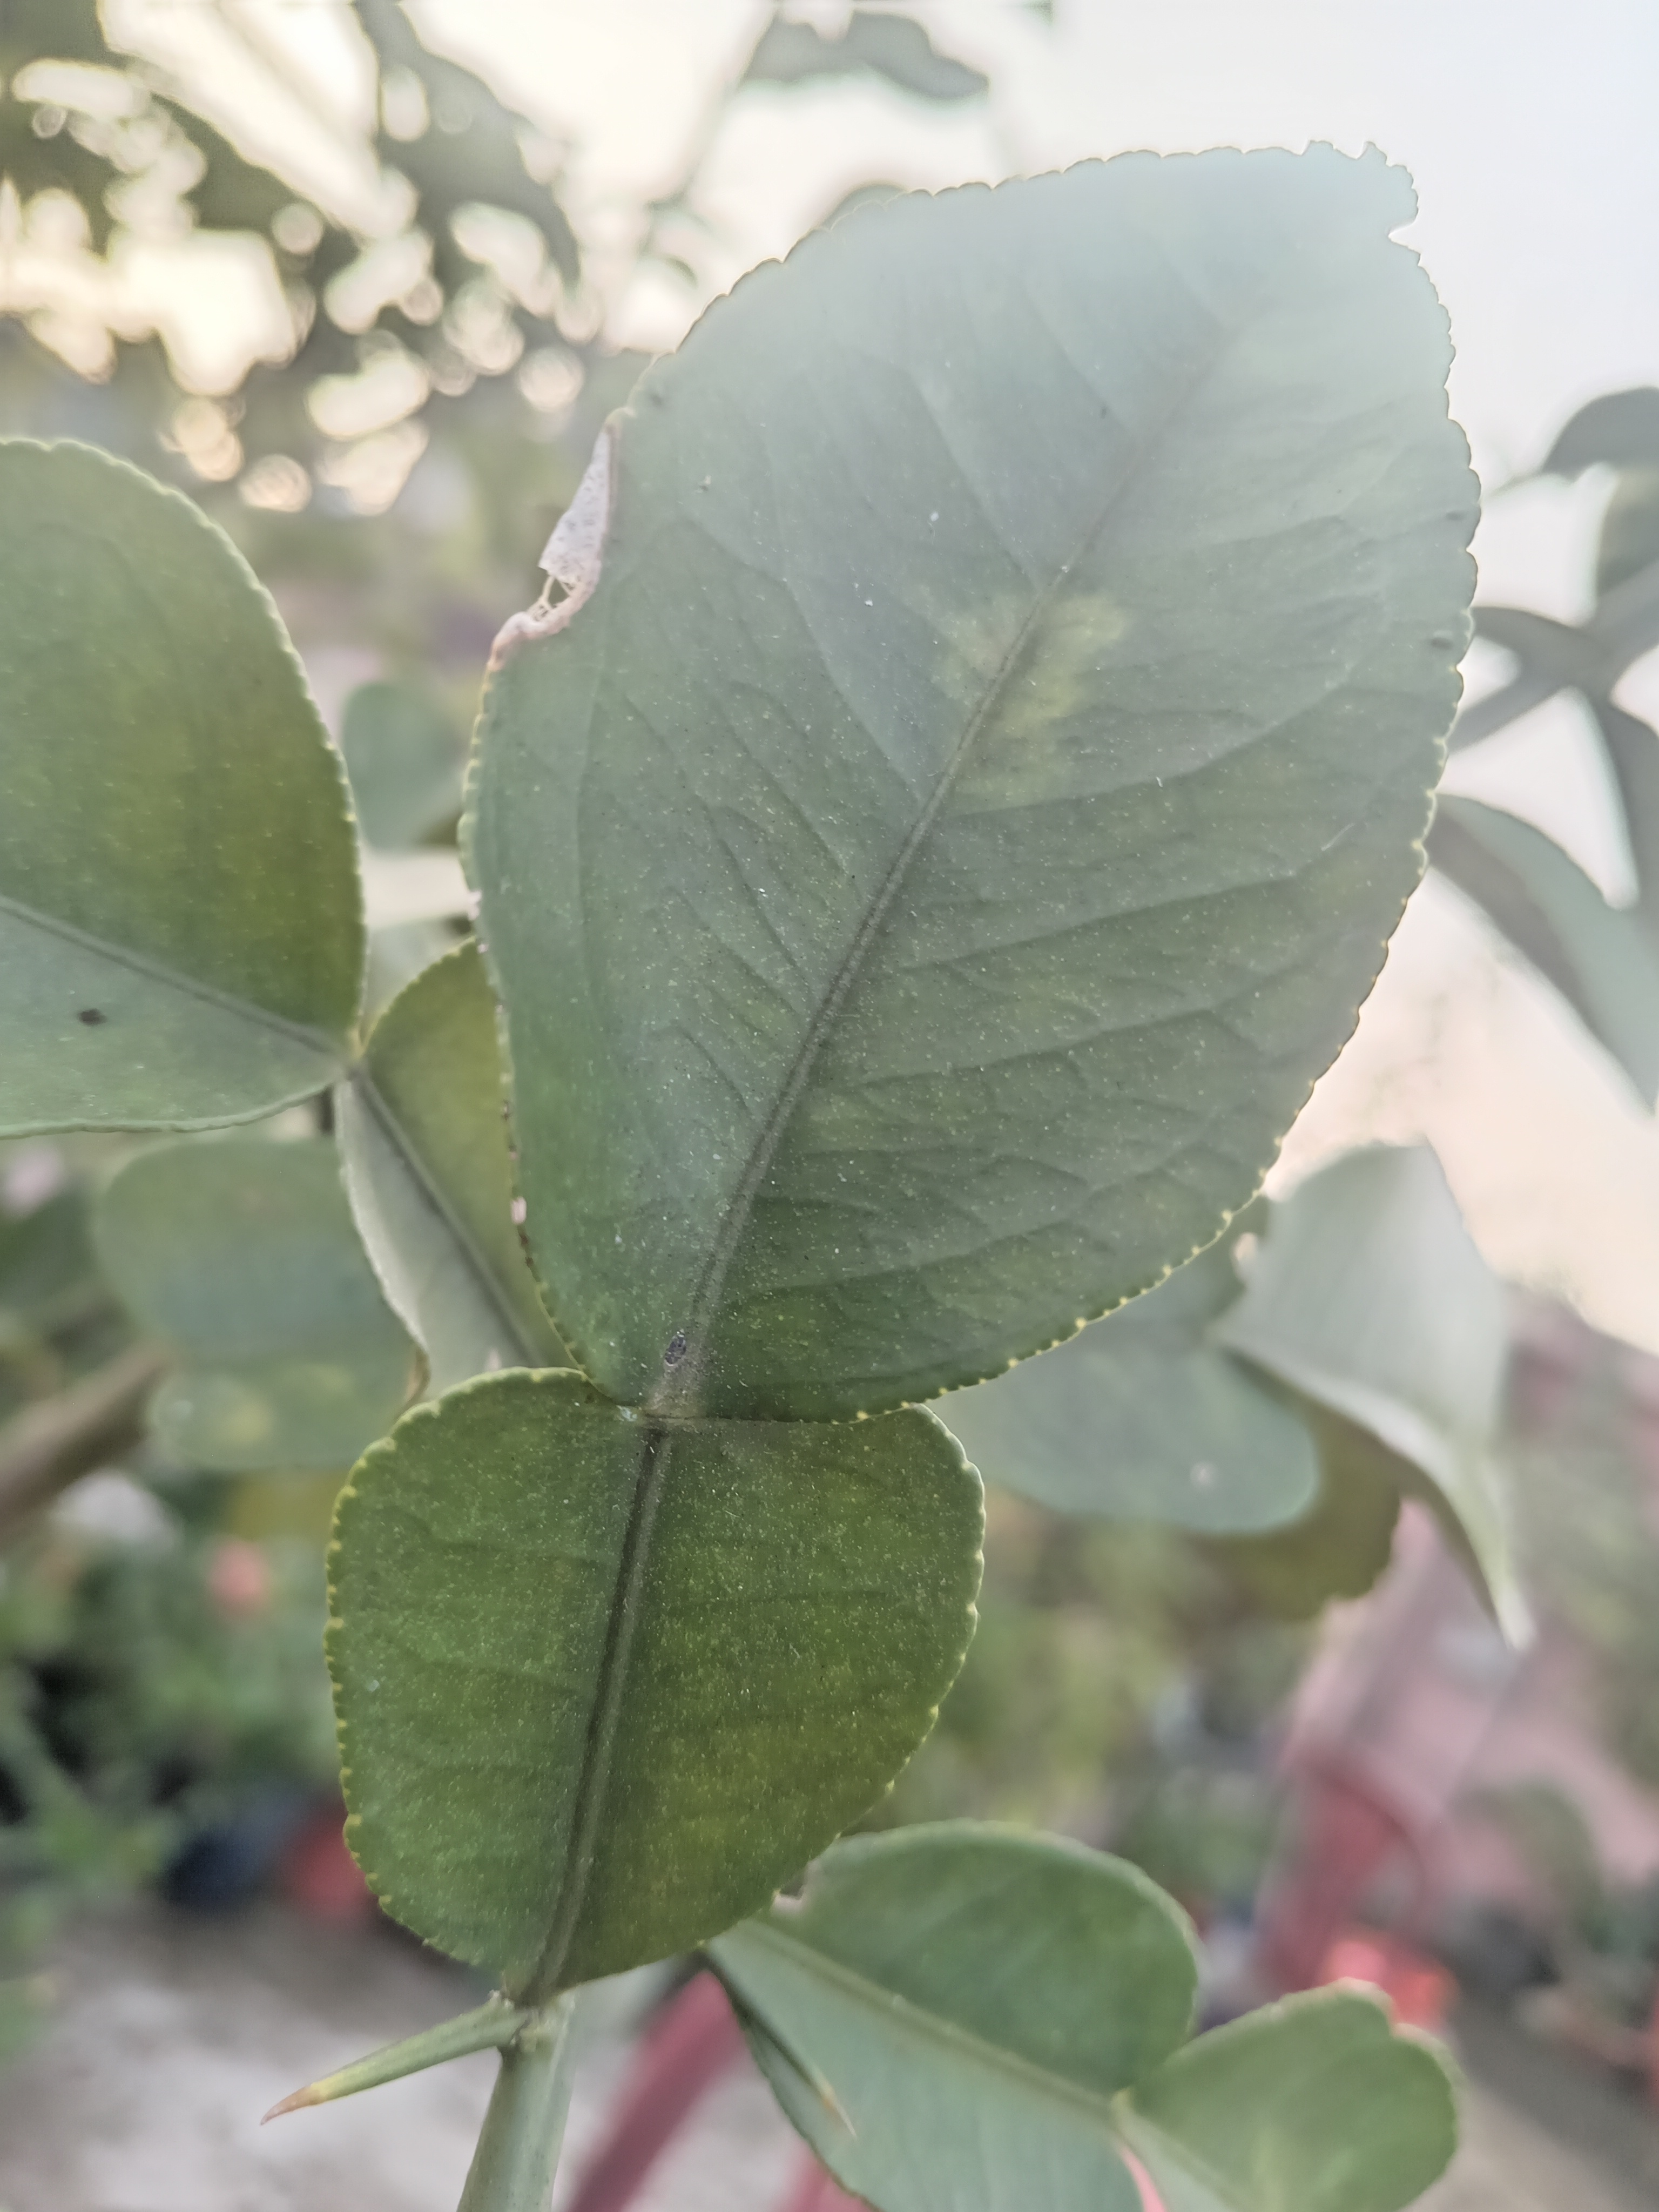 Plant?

lemon
